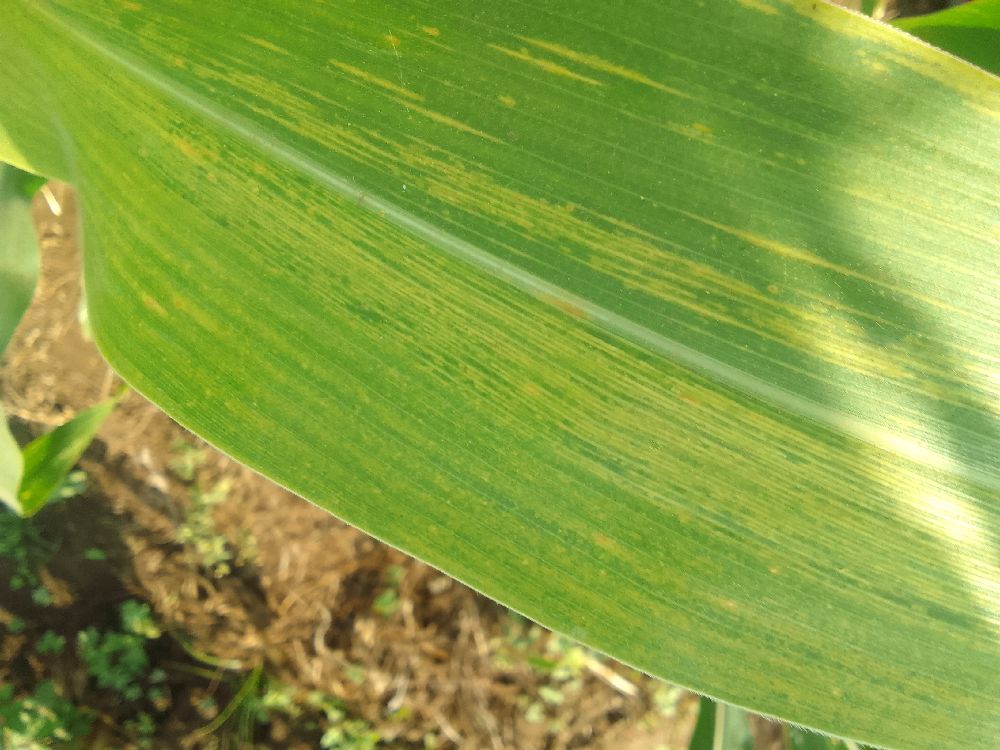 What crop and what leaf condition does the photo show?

maize, maize lethal necrosis
